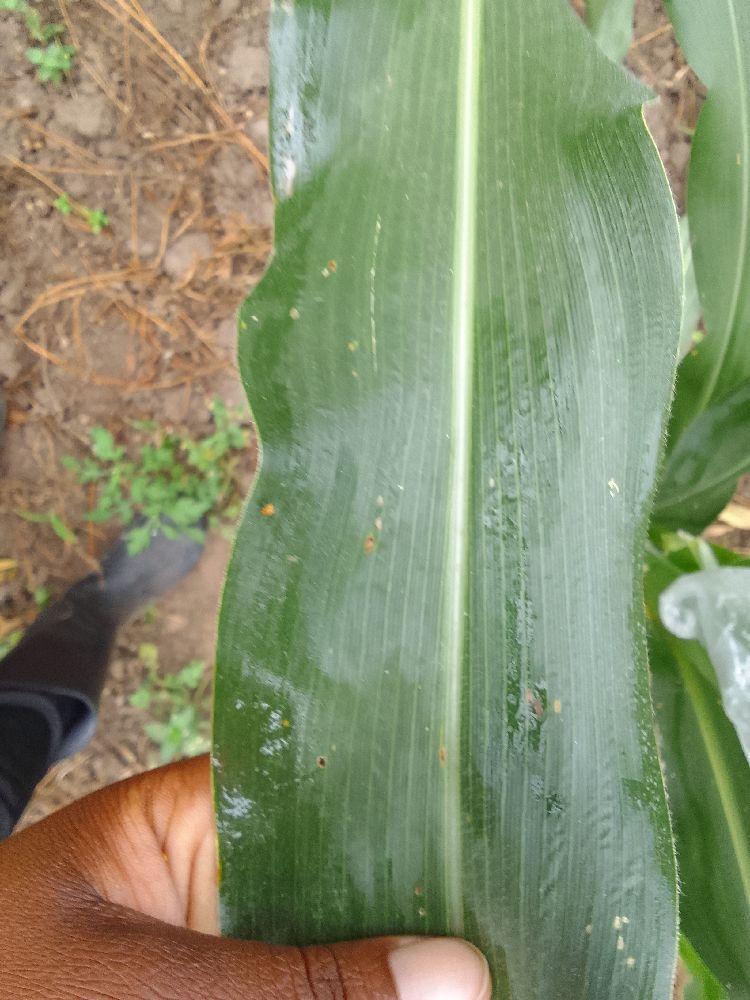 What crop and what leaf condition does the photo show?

maize, healthy
